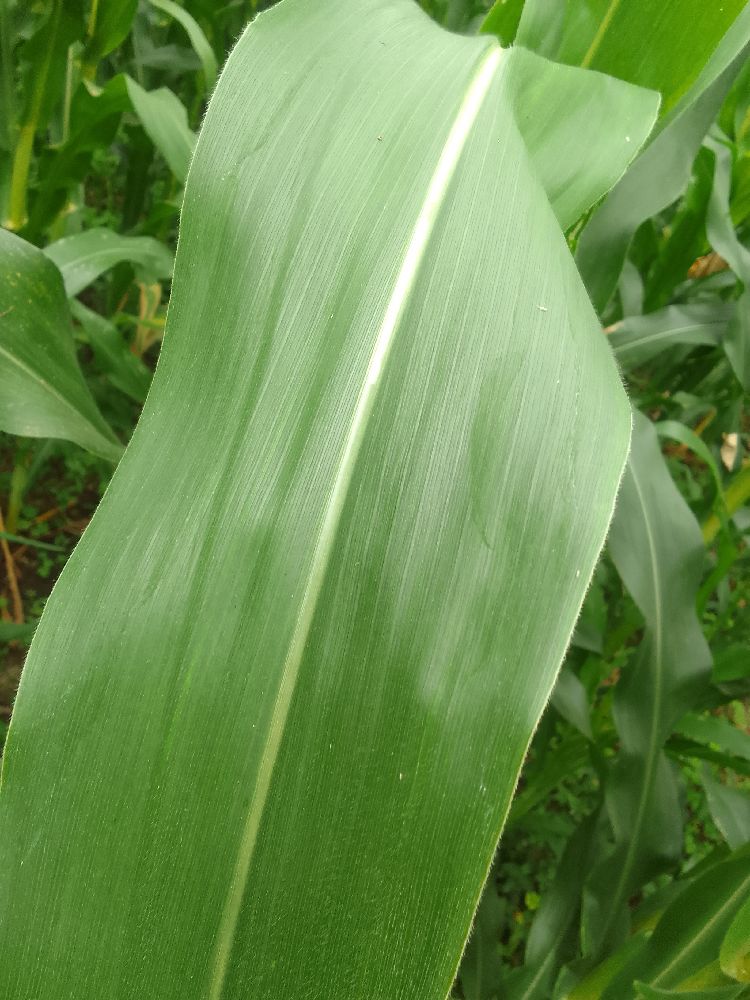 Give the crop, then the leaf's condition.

maize, healthy
